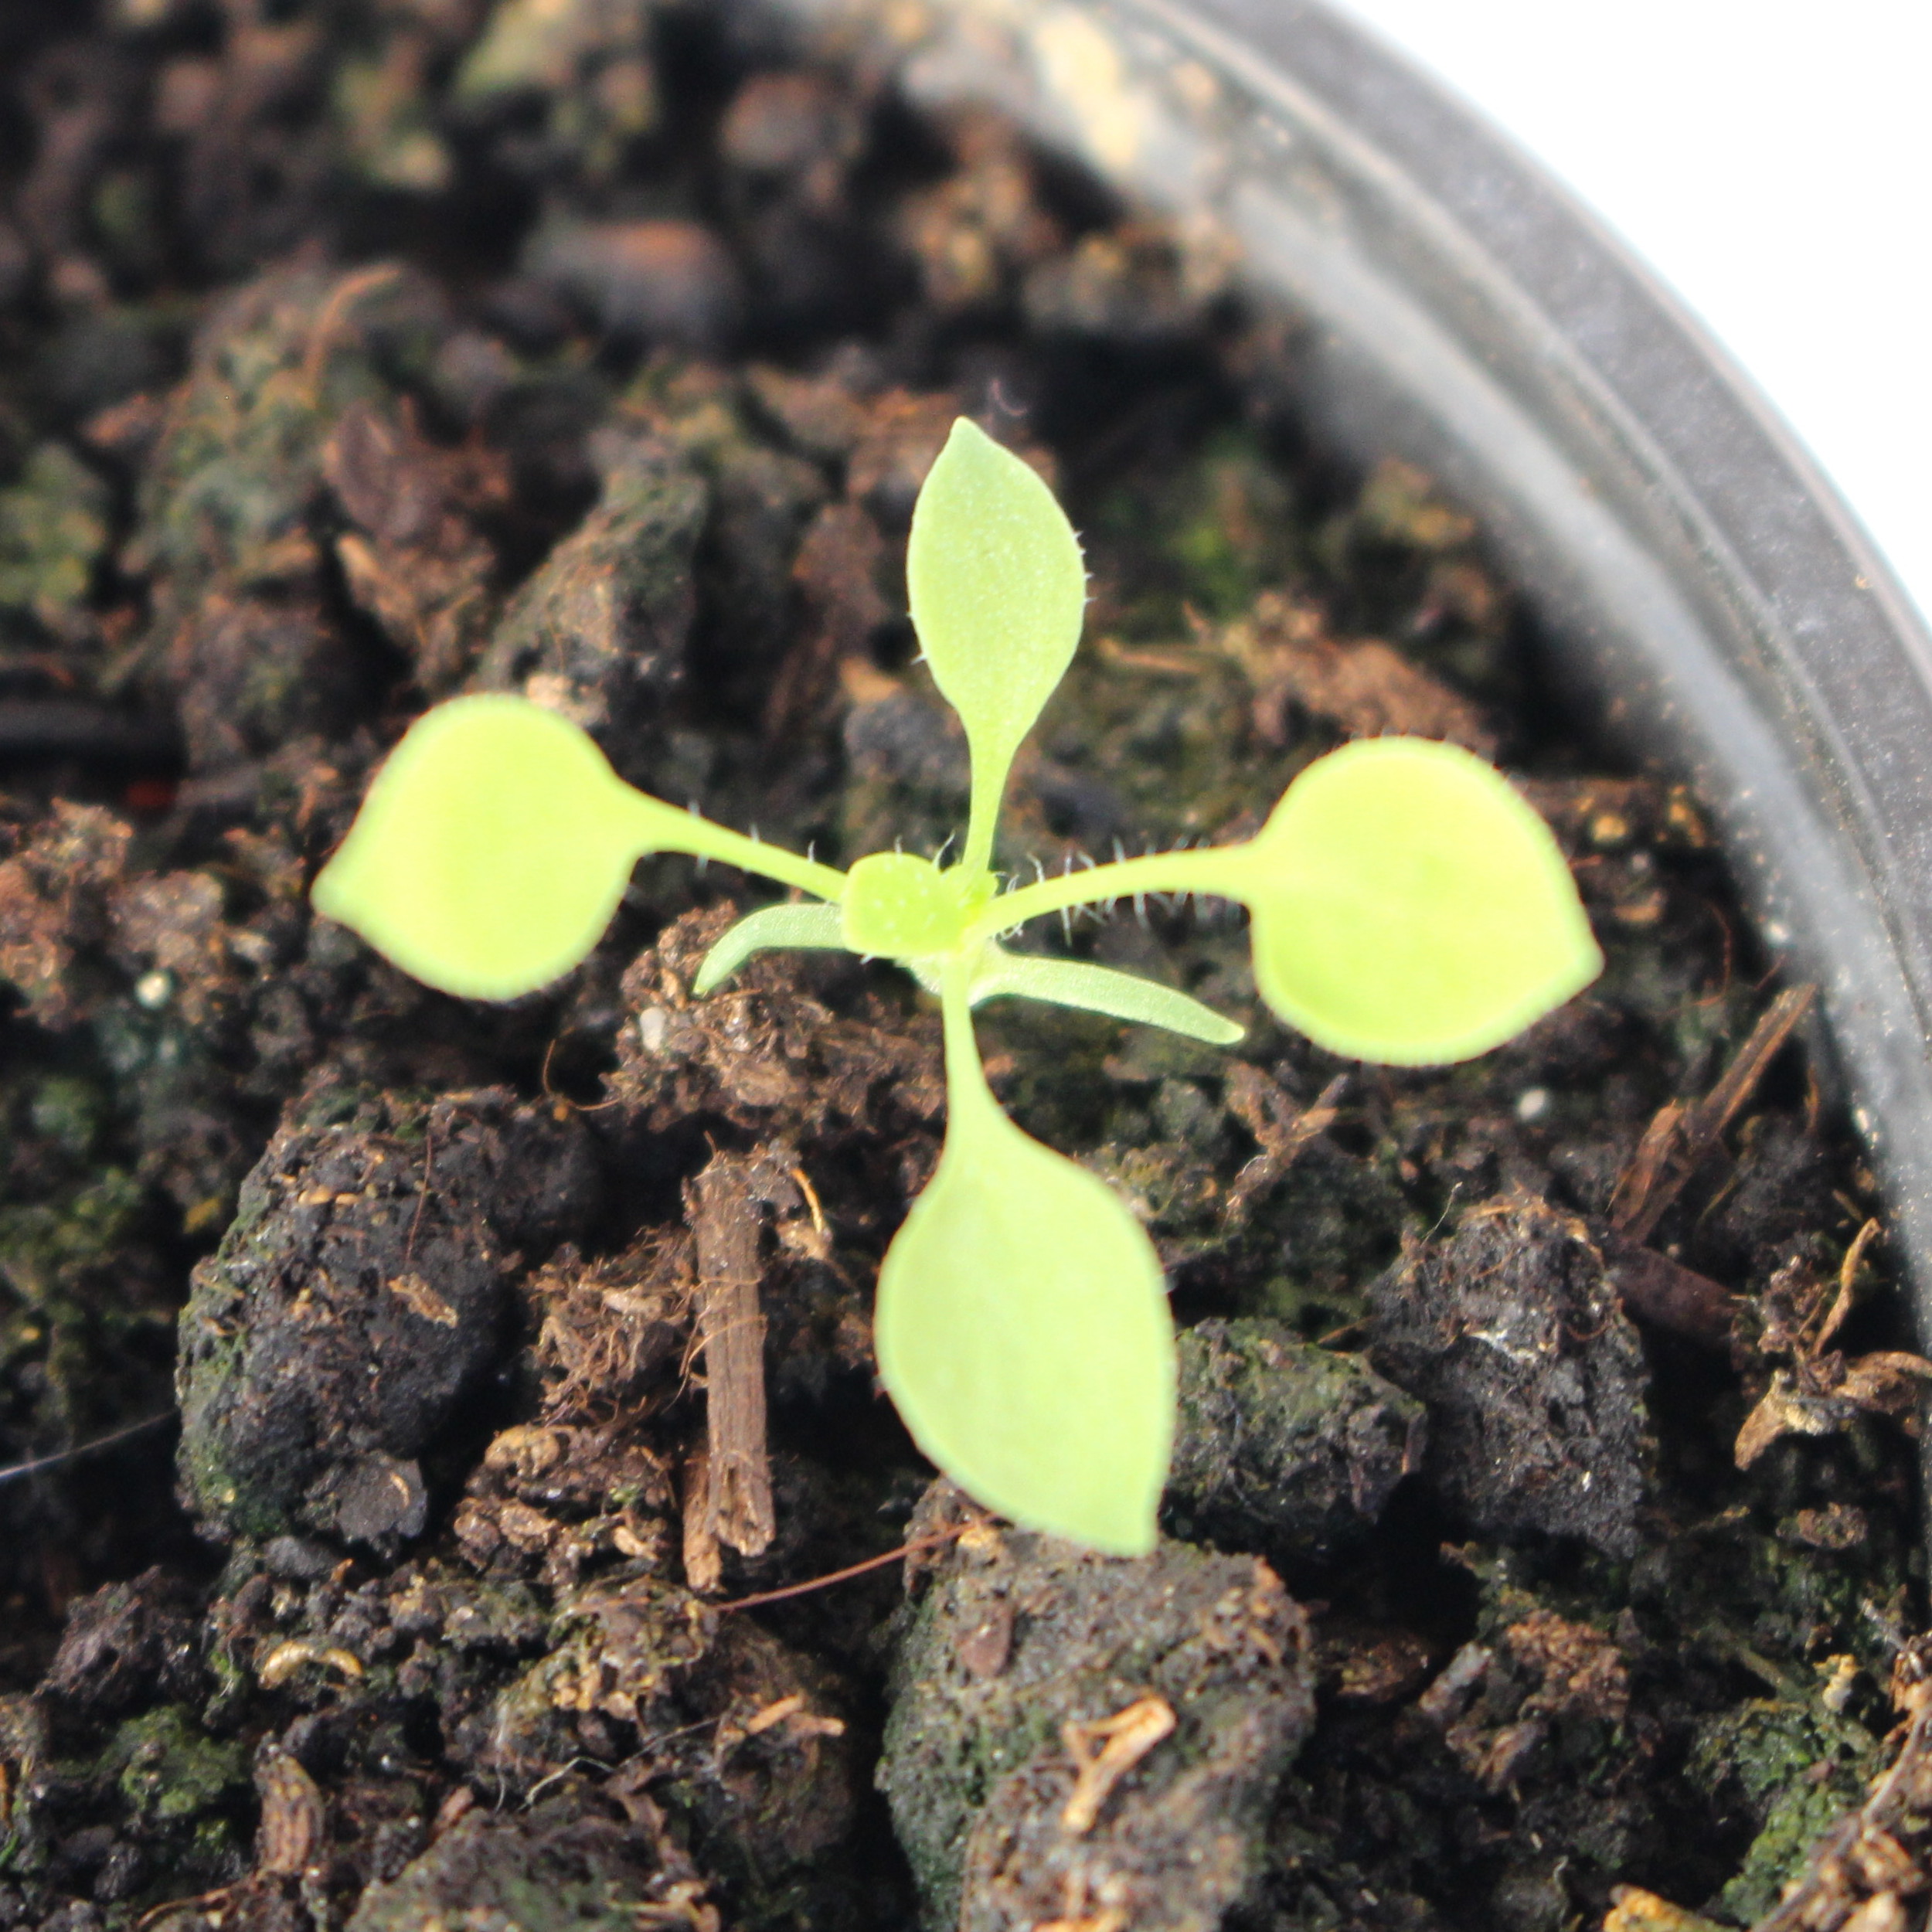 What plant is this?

Papaver rhoeas
